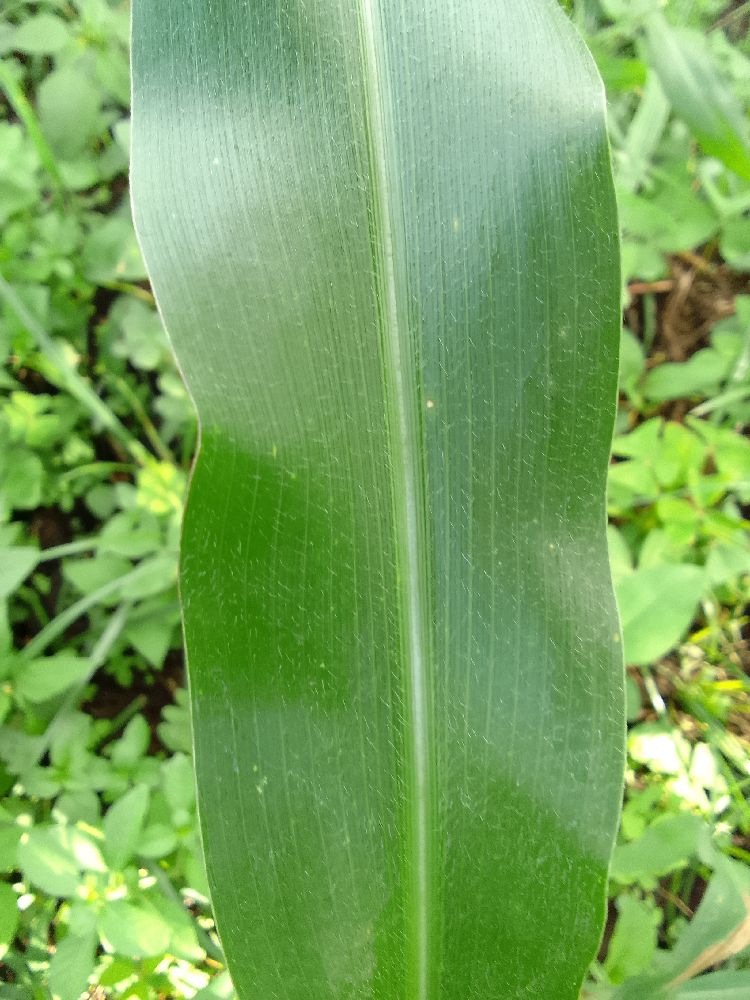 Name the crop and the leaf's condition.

maize, healthy
